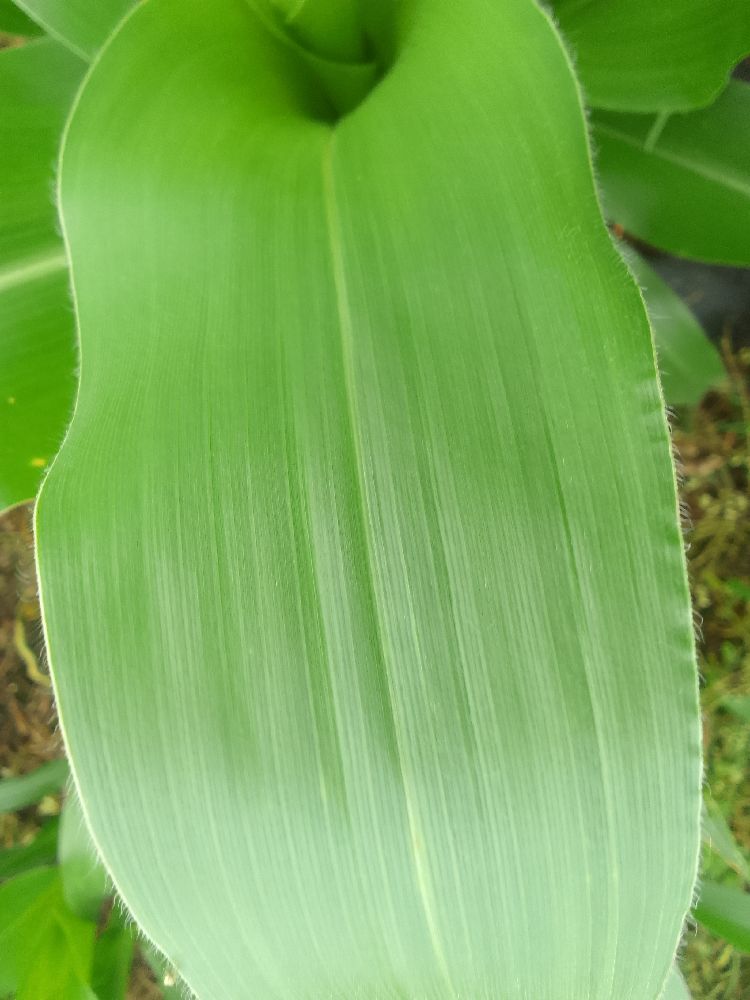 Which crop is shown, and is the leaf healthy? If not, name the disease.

maize, healthy
